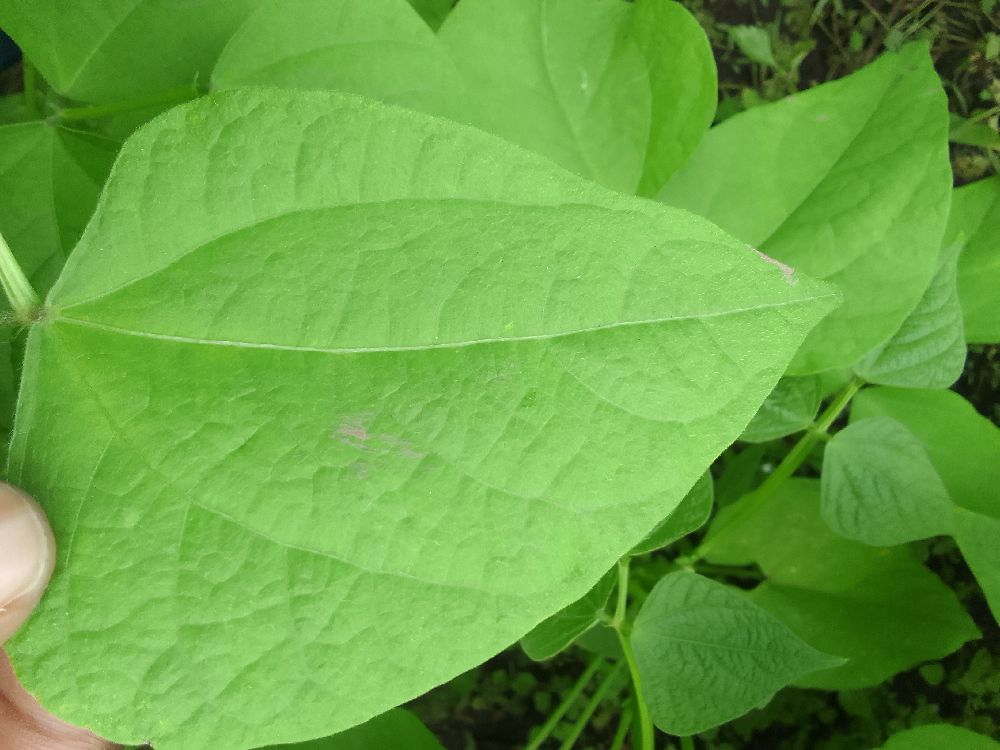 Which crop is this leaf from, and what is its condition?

common bean, healthy
